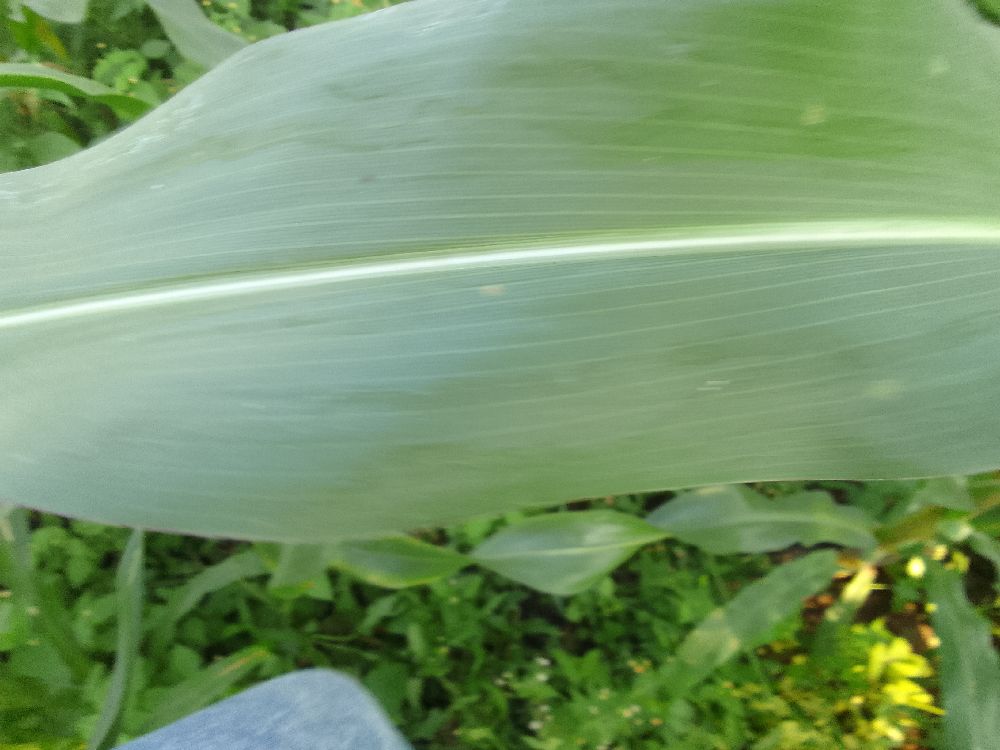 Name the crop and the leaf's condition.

maize, healthy
